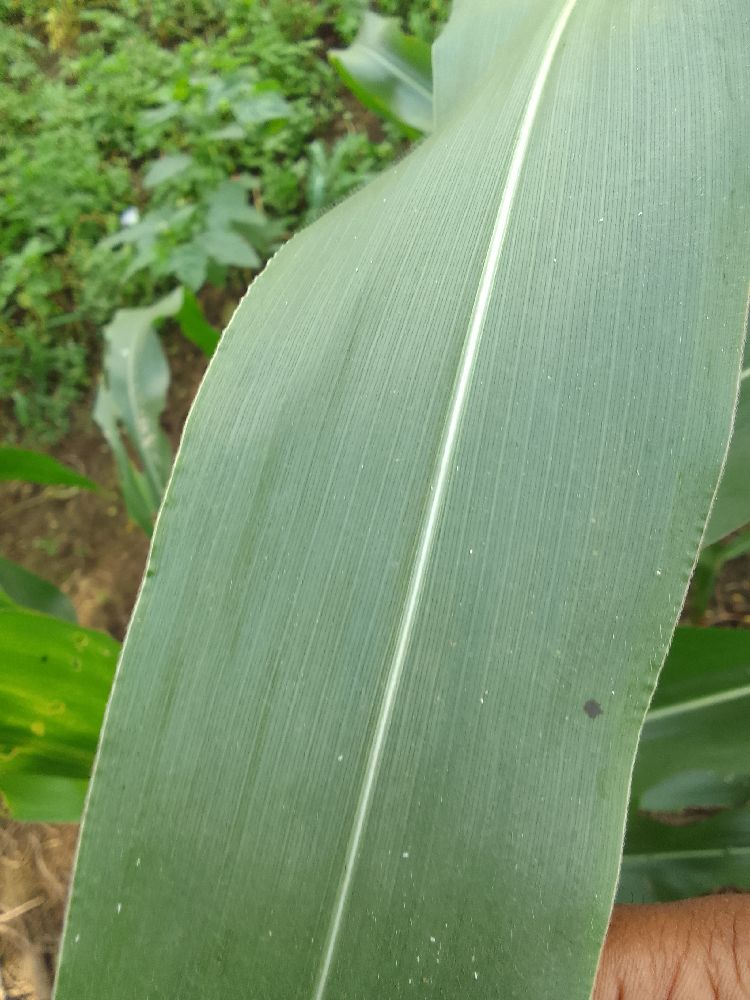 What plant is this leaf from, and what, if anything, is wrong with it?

maize, healthy
